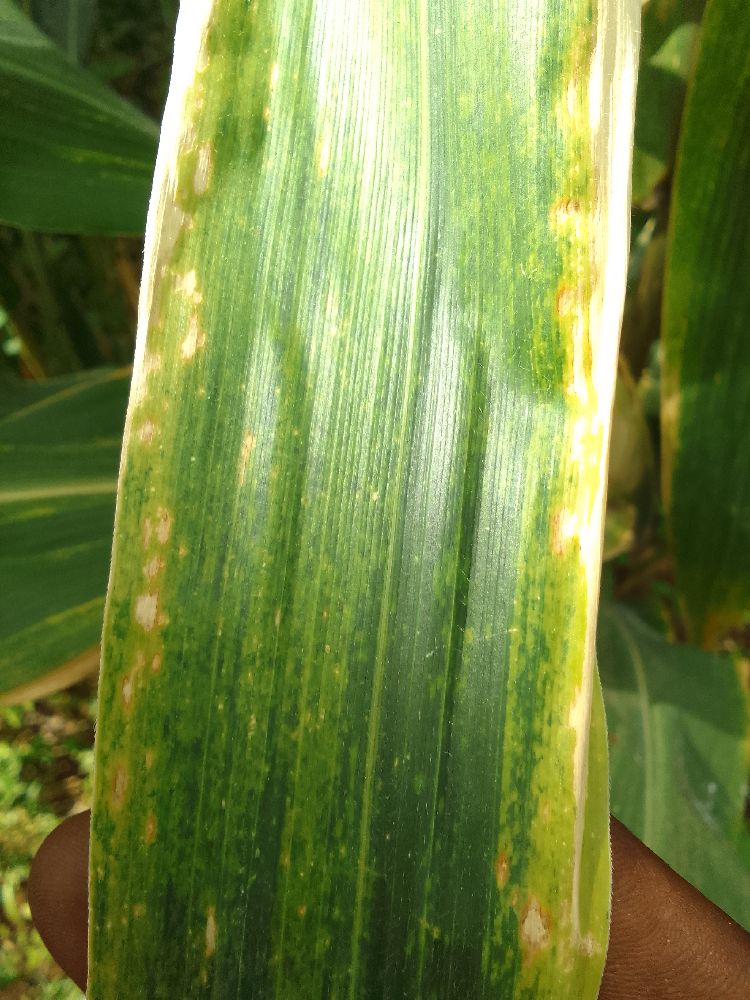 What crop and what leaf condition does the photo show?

maize, maize lethal necrosis
